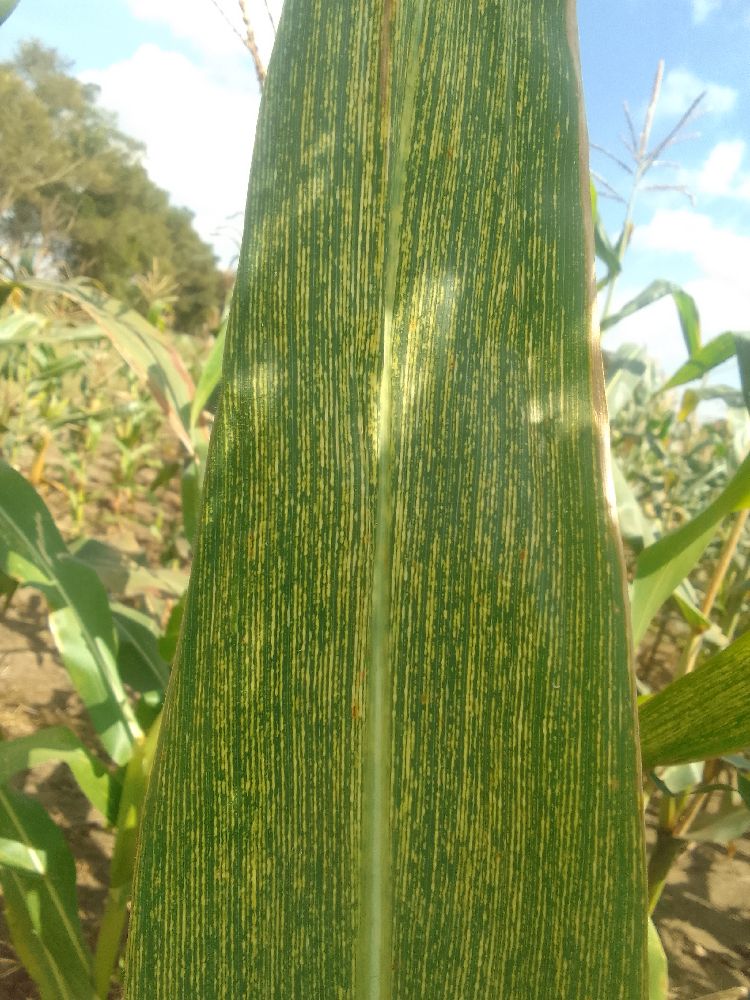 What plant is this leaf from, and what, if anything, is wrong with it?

maize, maize streak virus
